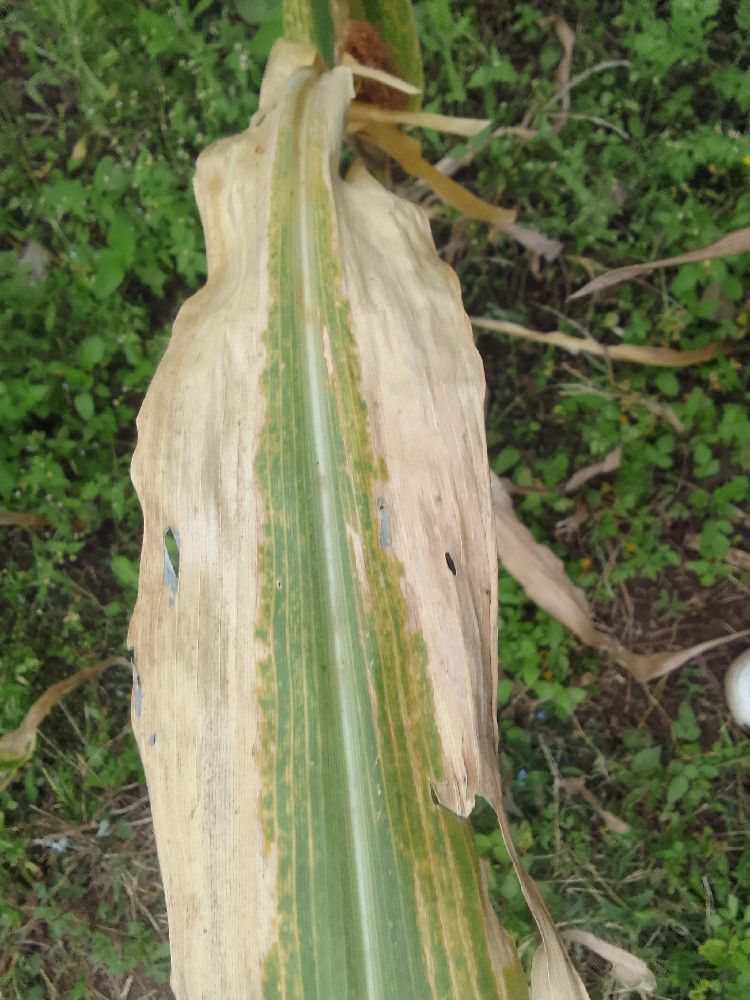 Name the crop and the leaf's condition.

maize, maize lethal necrosis
